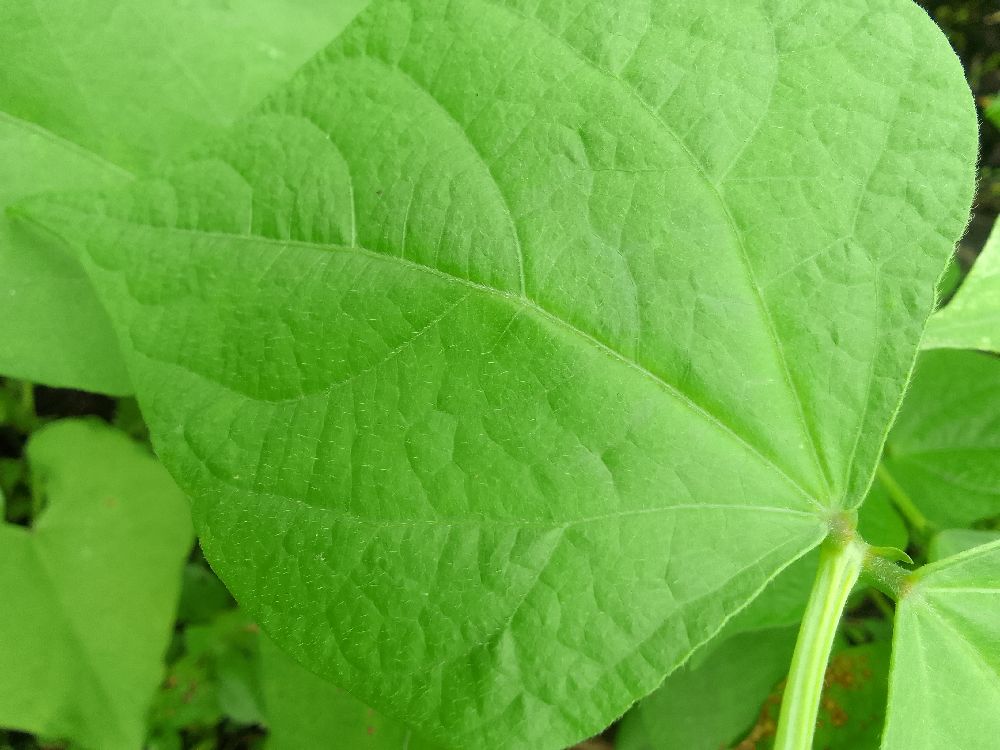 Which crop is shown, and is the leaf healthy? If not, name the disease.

common bean, healthy
